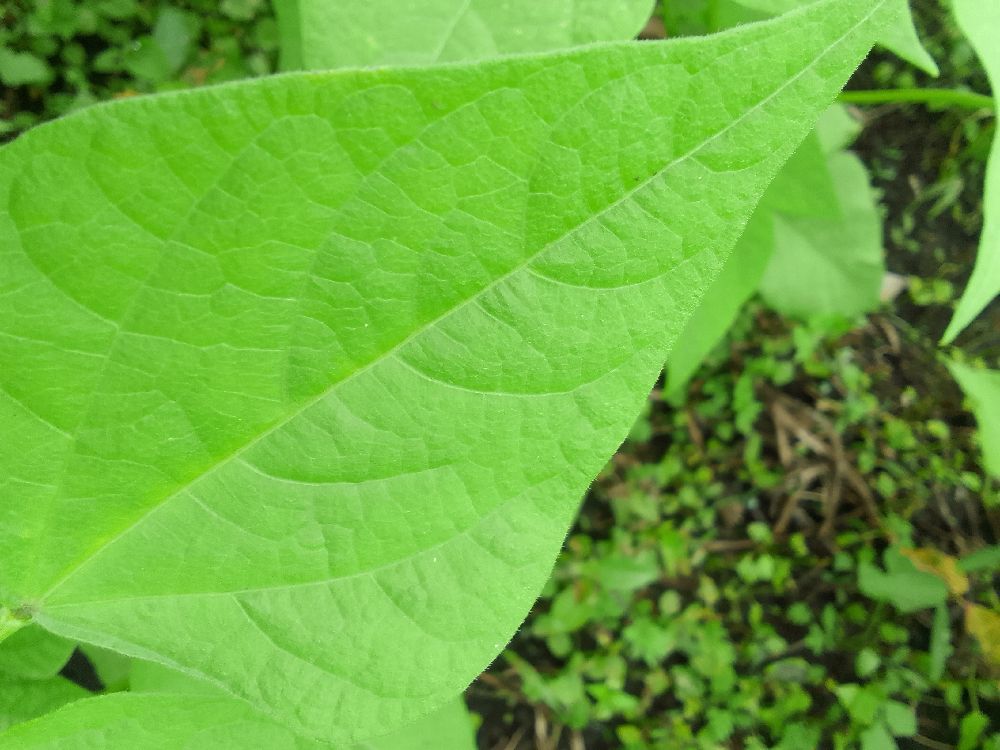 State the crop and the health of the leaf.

common bean, healthy
